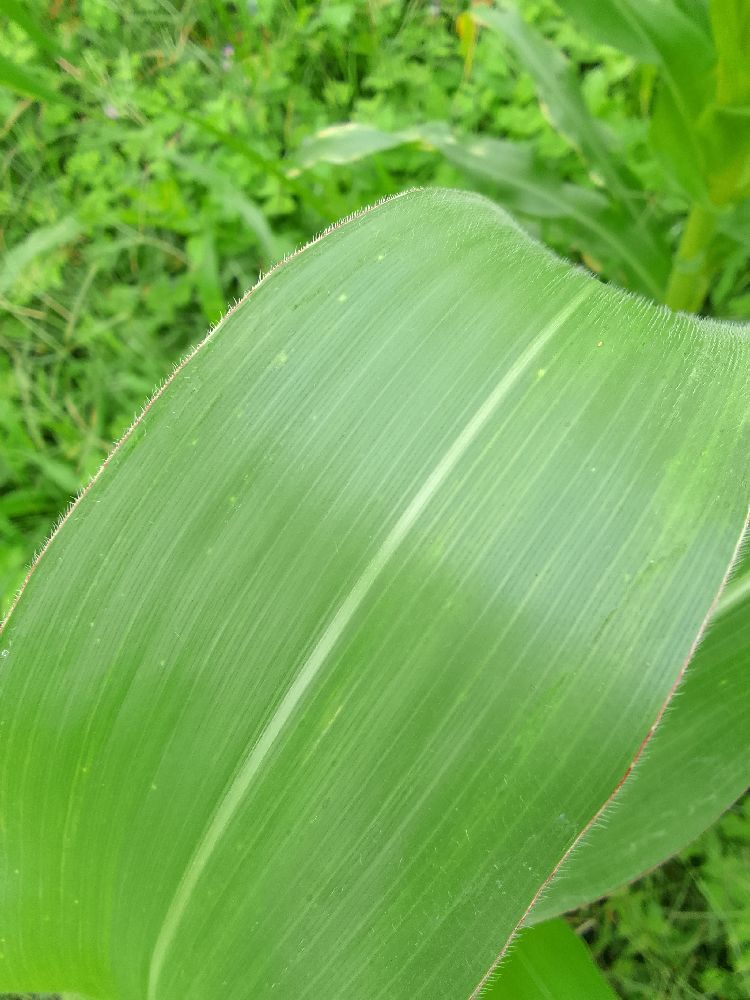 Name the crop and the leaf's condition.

maize, healthy
